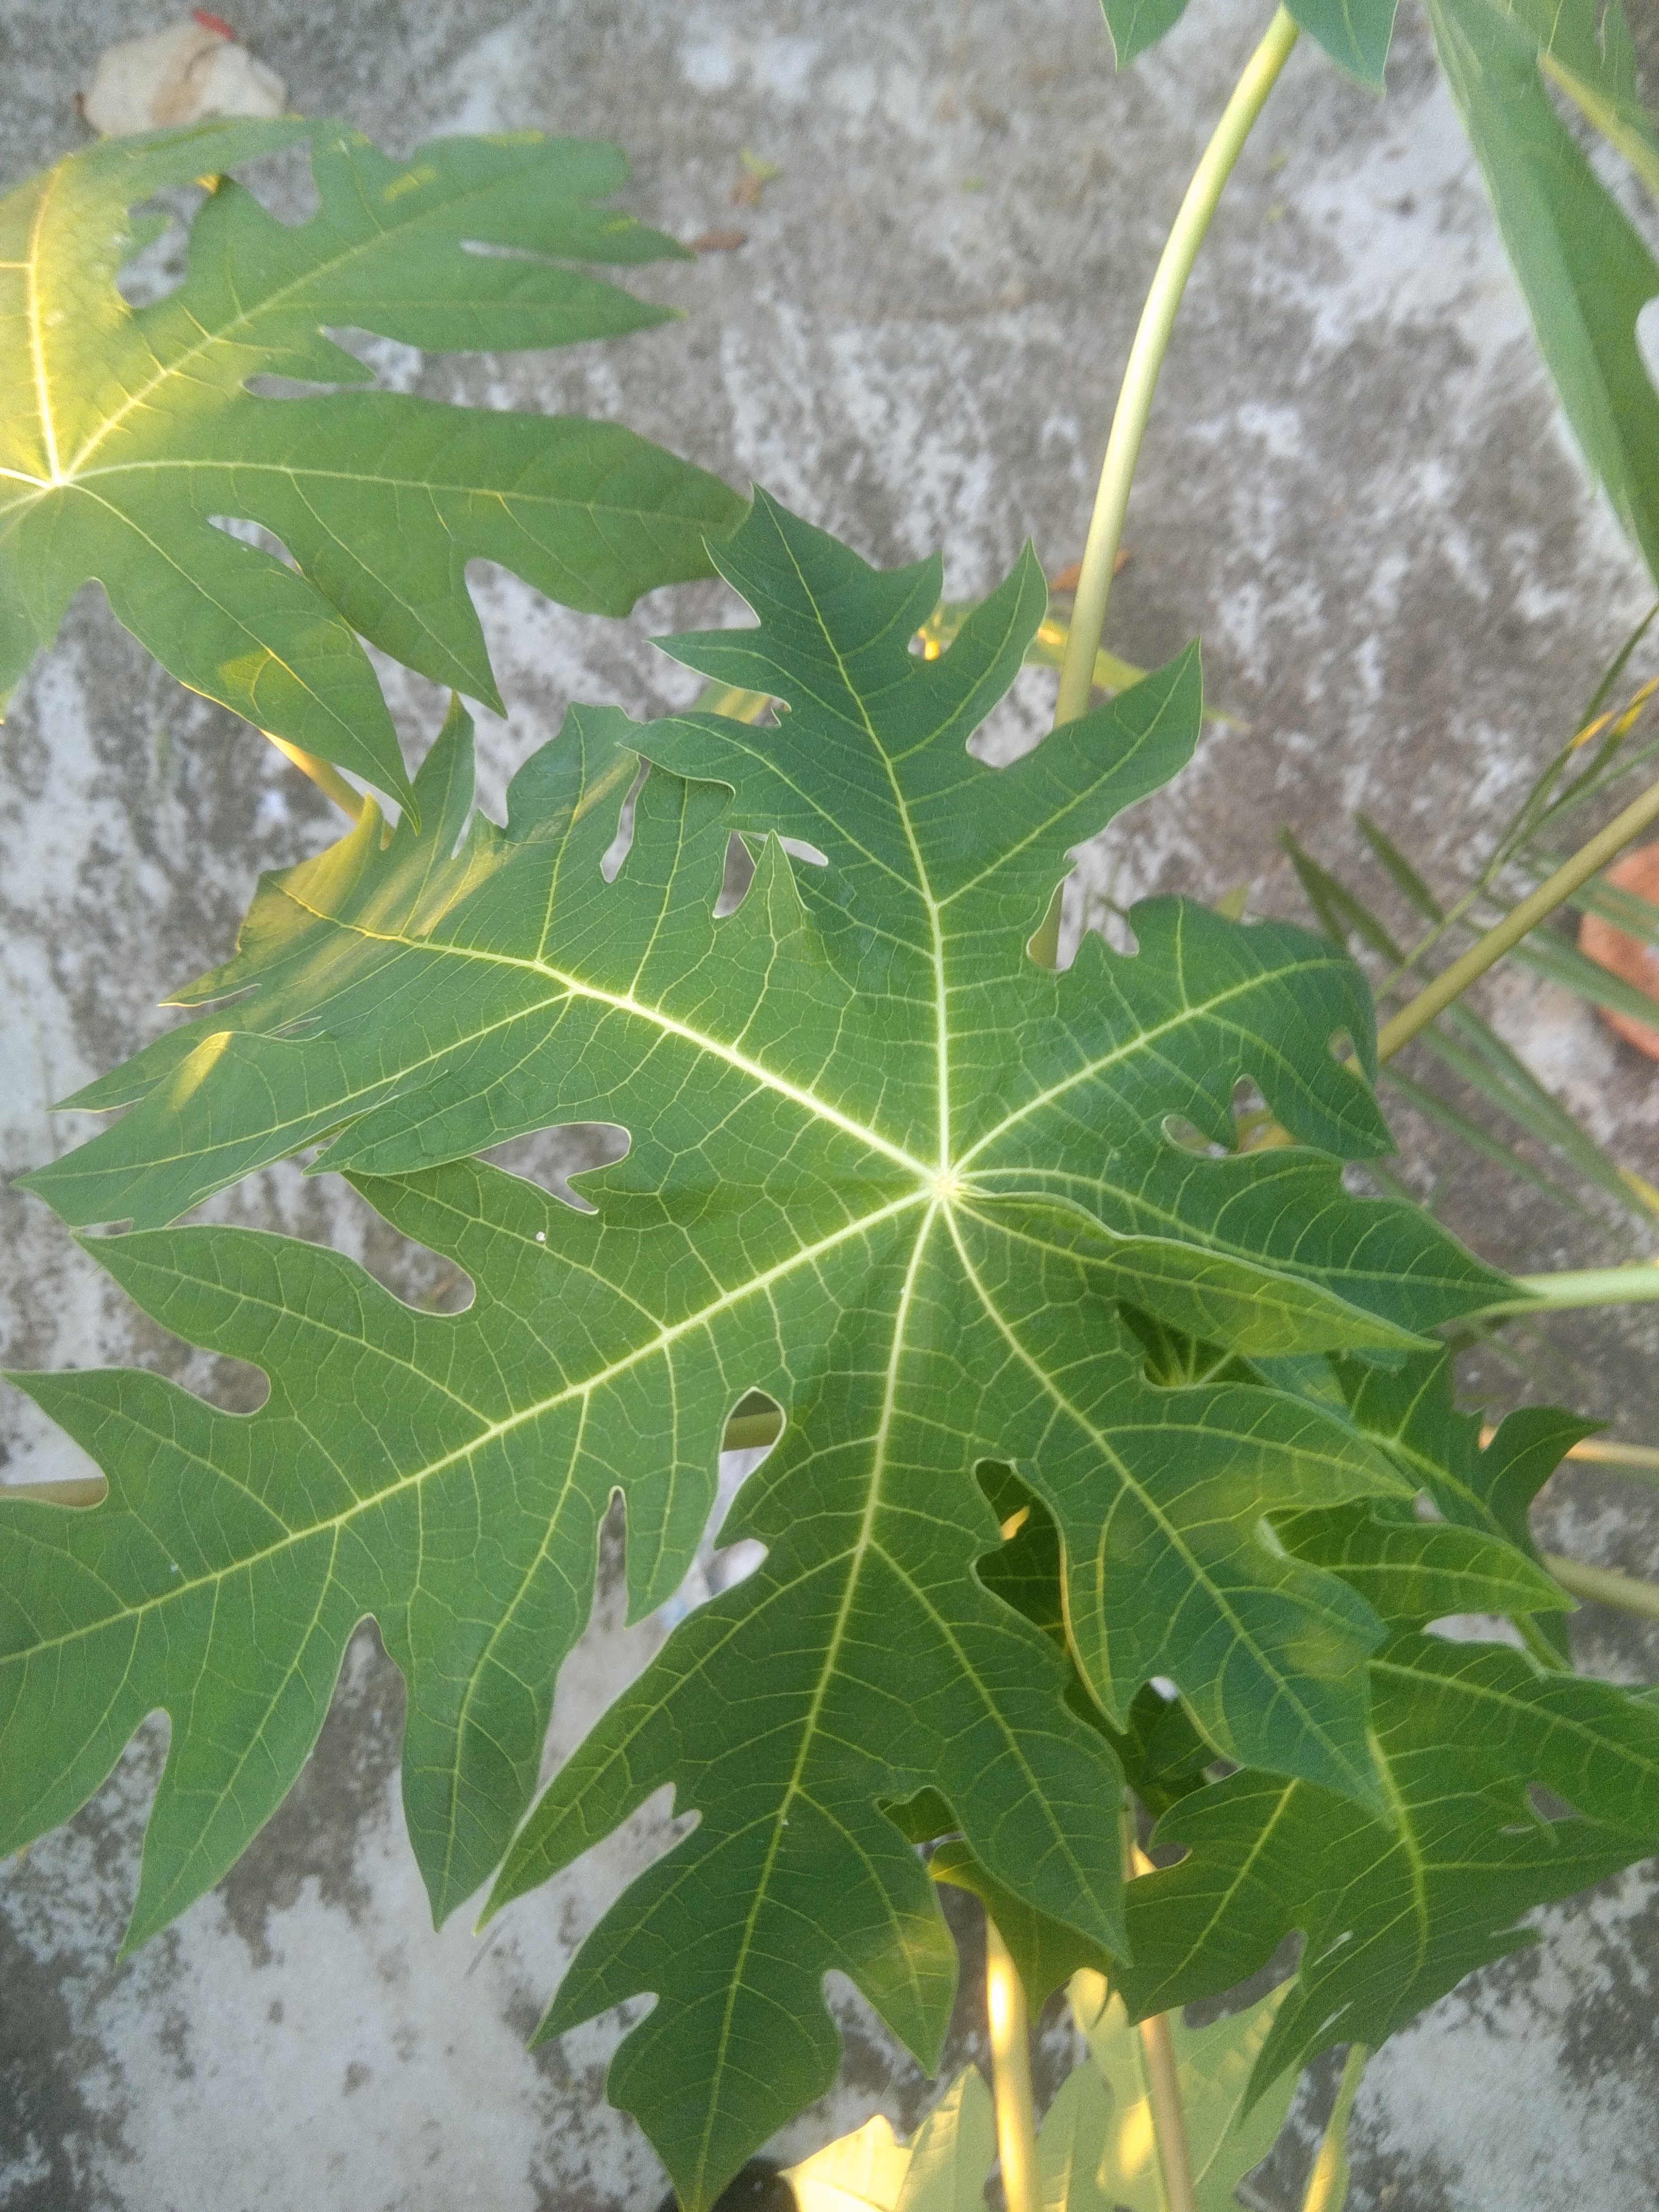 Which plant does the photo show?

papaya
